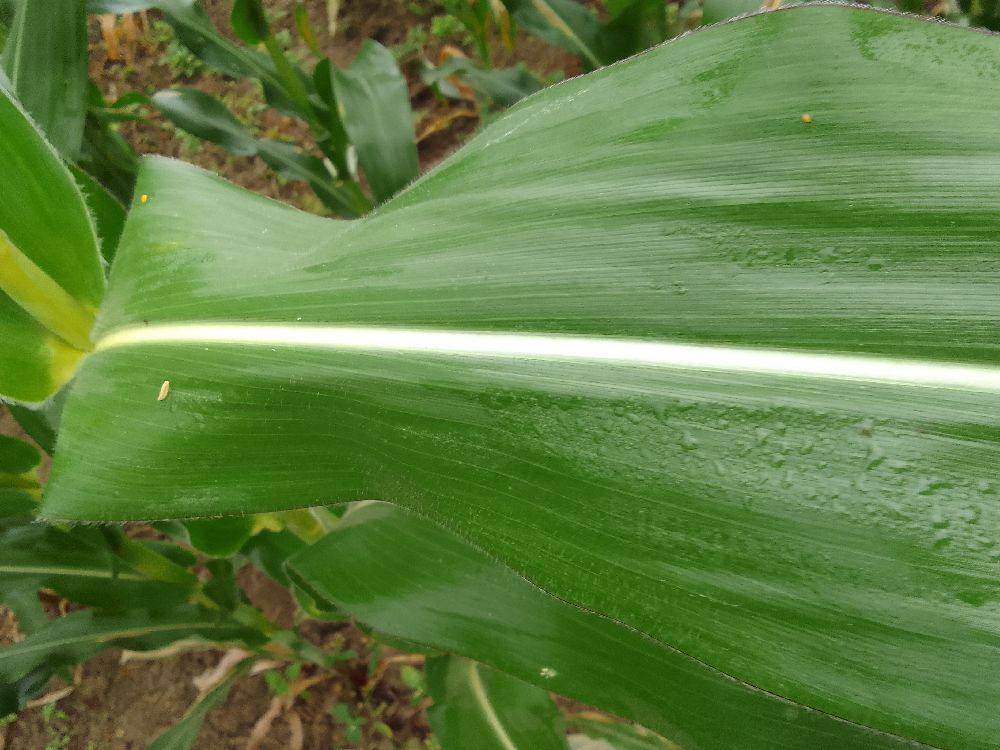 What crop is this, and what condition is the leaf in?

maize, healthy
